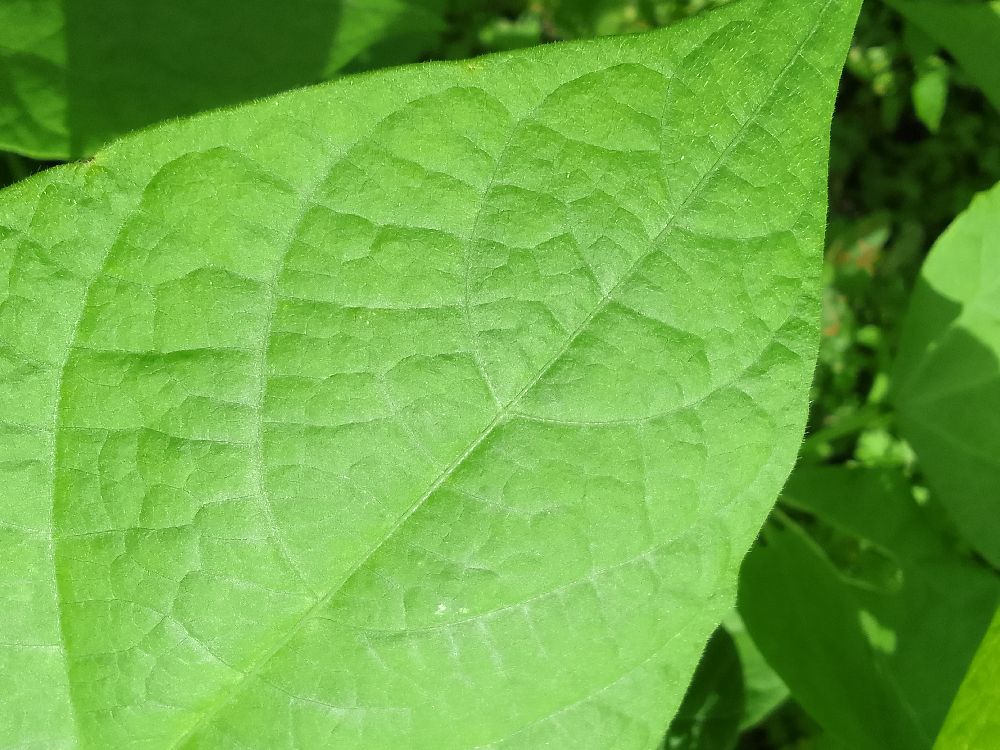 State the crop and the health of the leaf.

common bean, healthy
